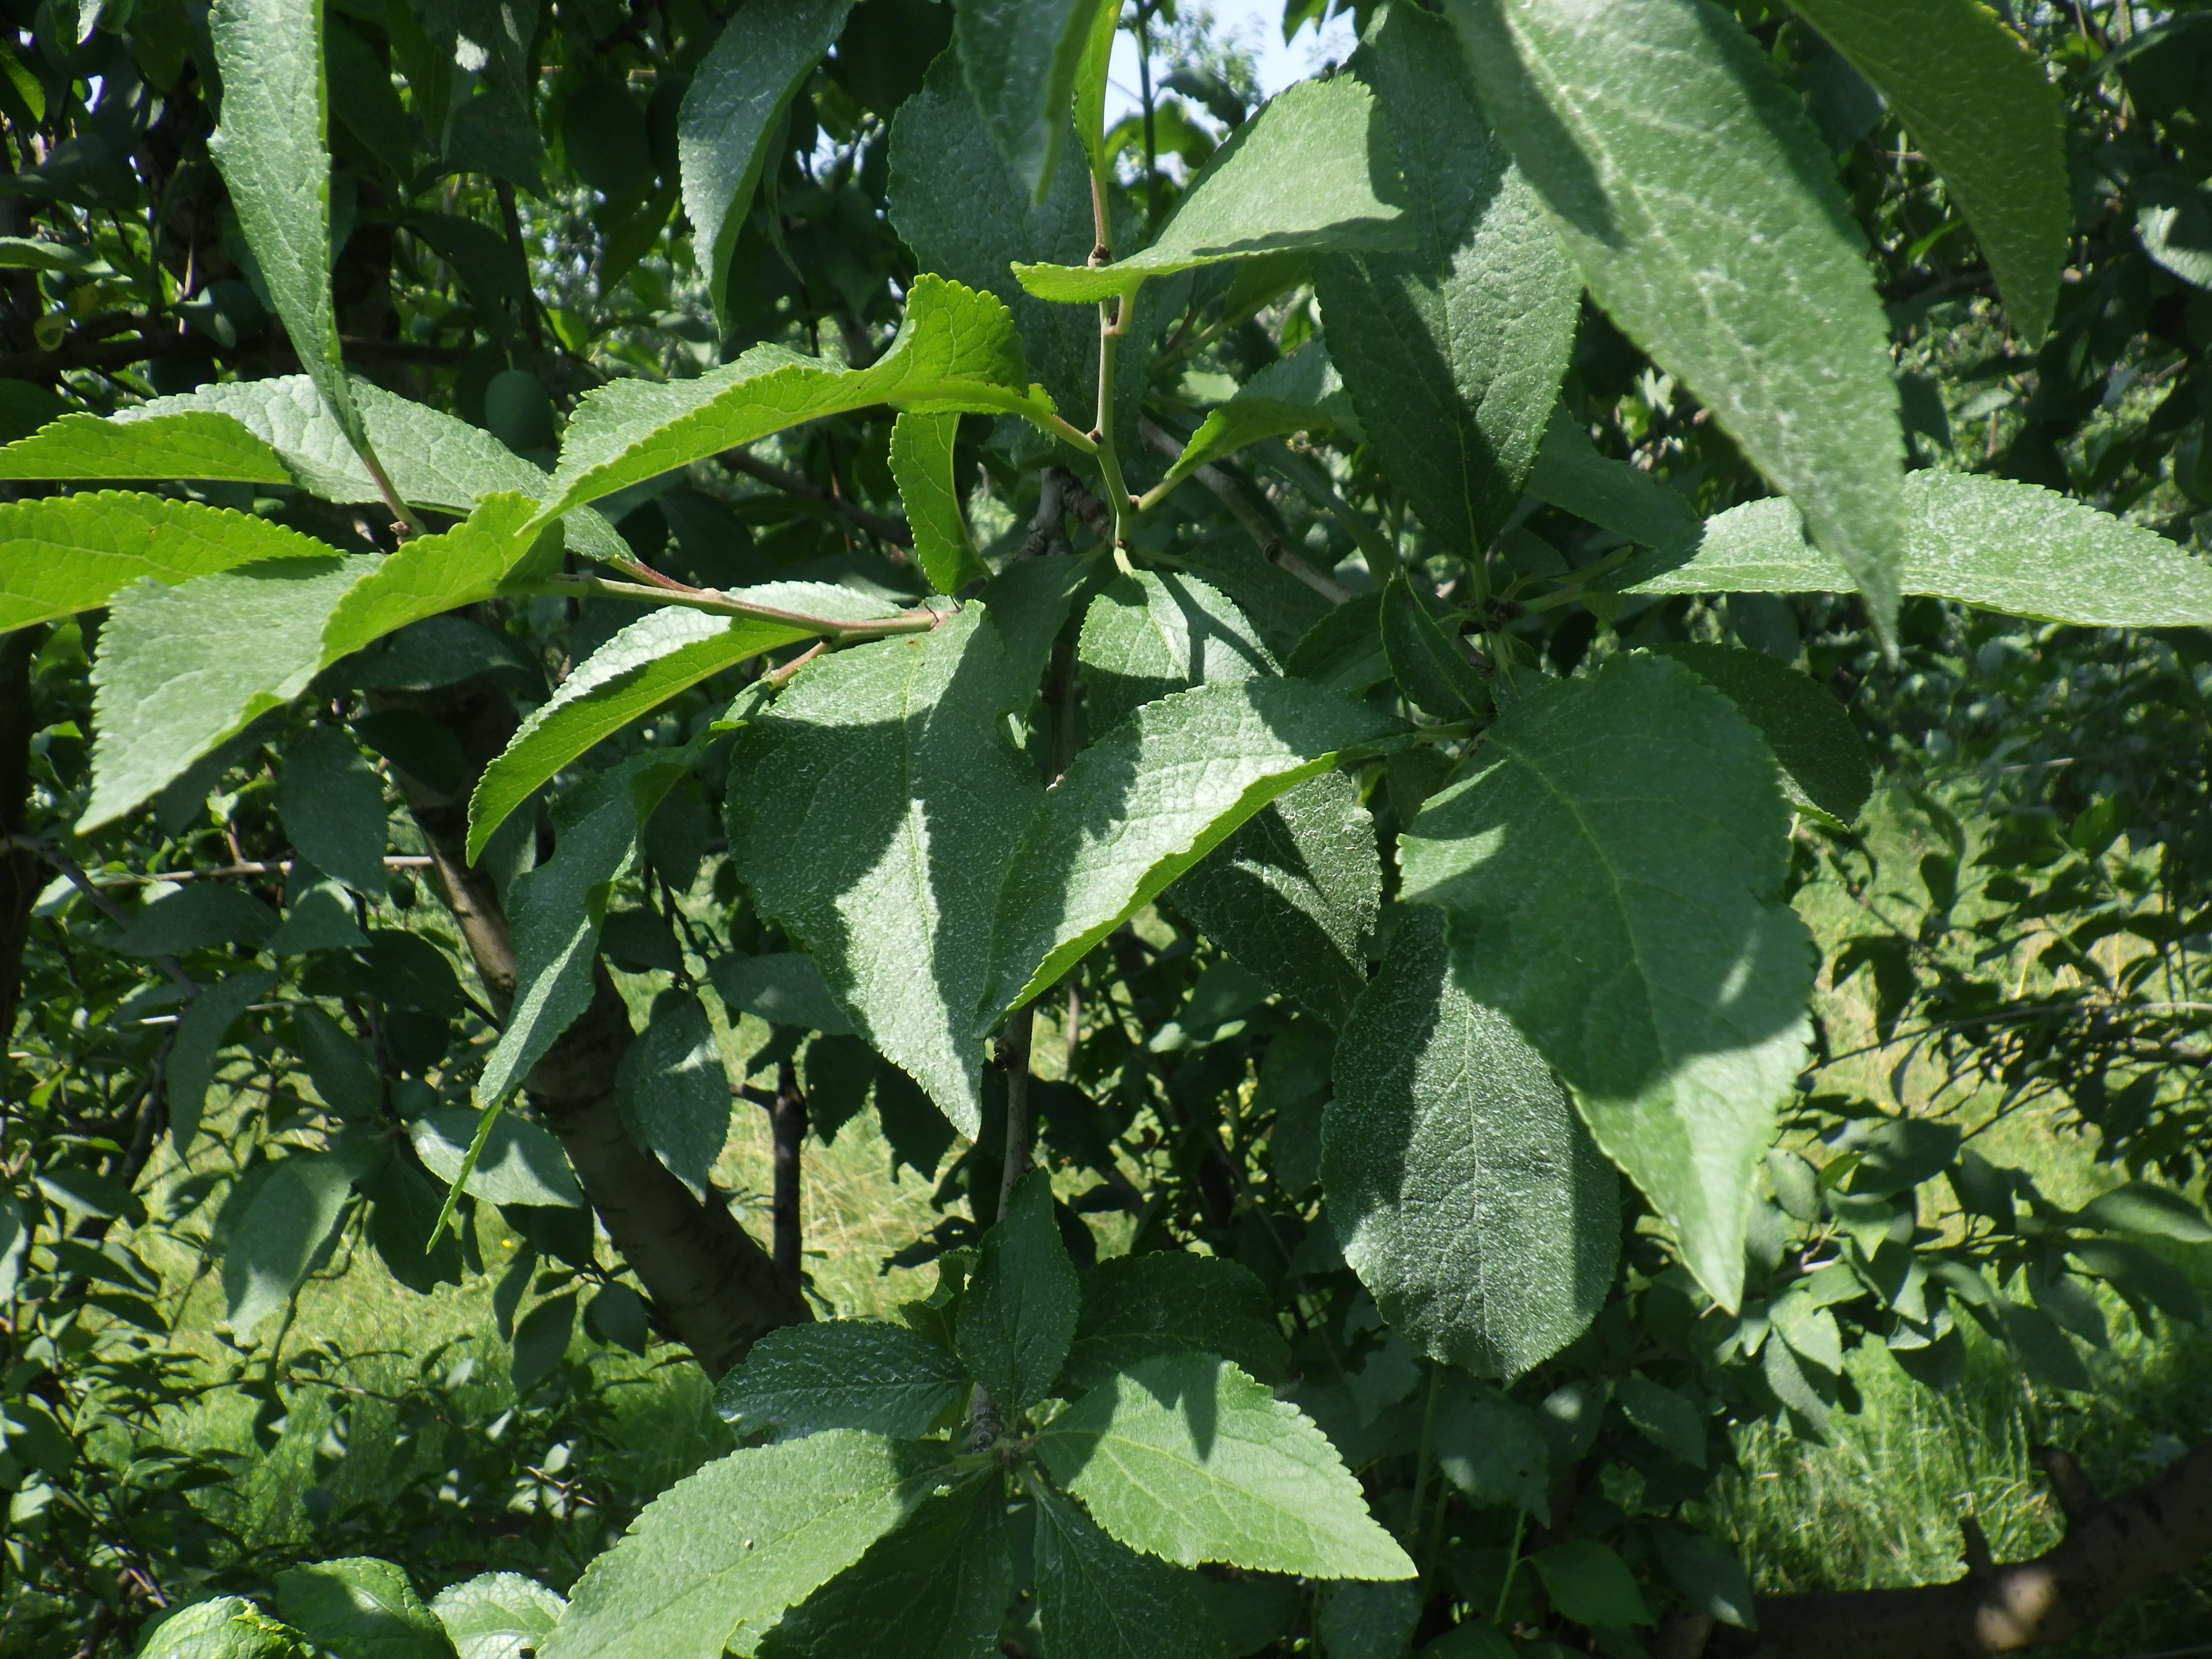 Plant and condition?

plum, healthy
